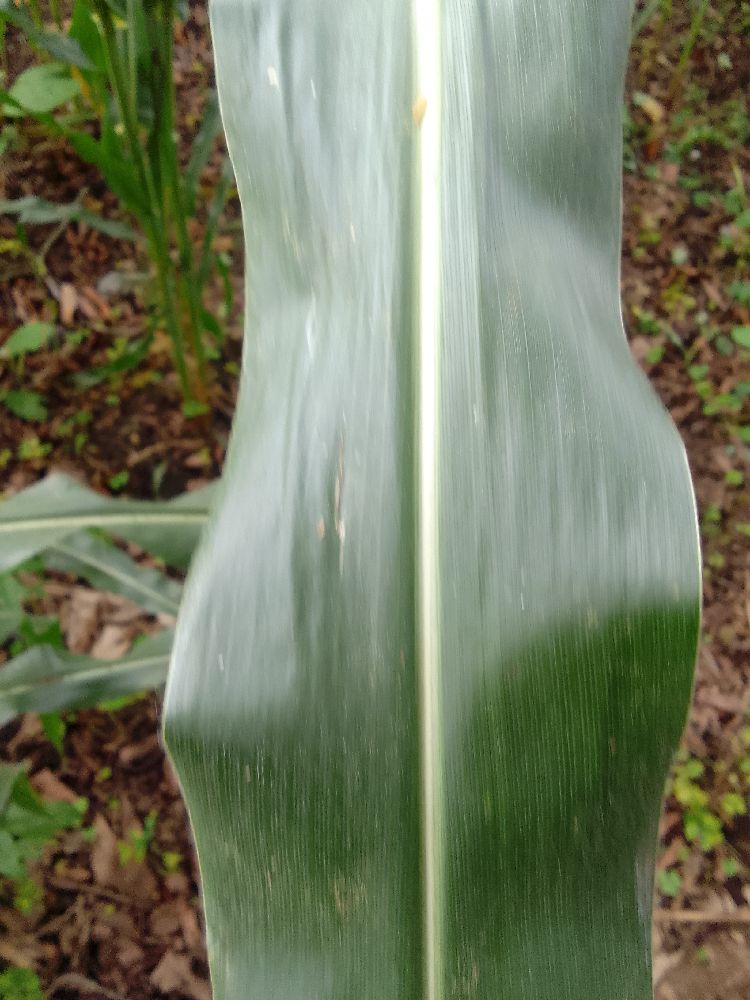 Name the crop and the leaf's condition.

maize, healthy
